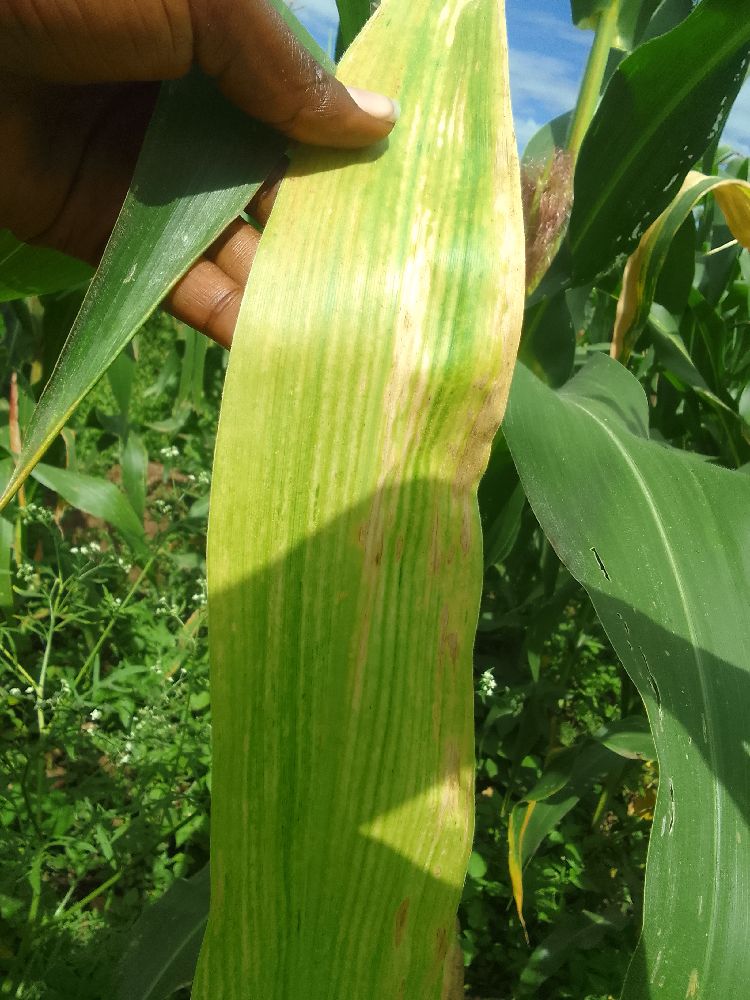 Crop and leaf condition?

maize, maize lethal necrosis
